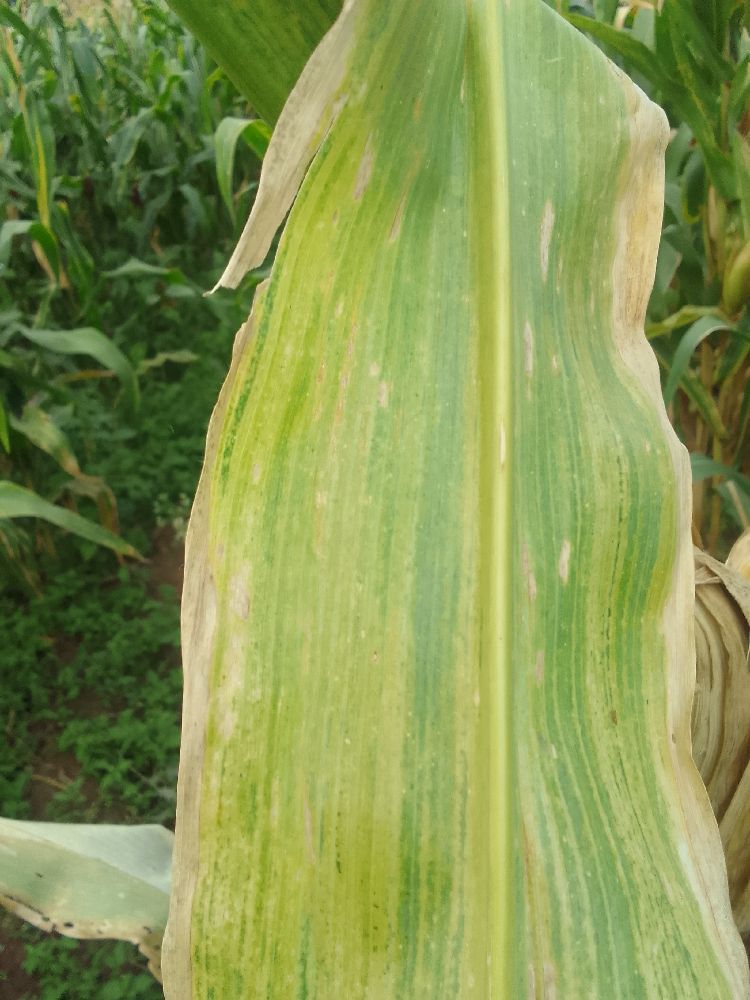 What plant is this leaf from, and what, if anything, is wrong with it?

maize, maize lethal necrosis
